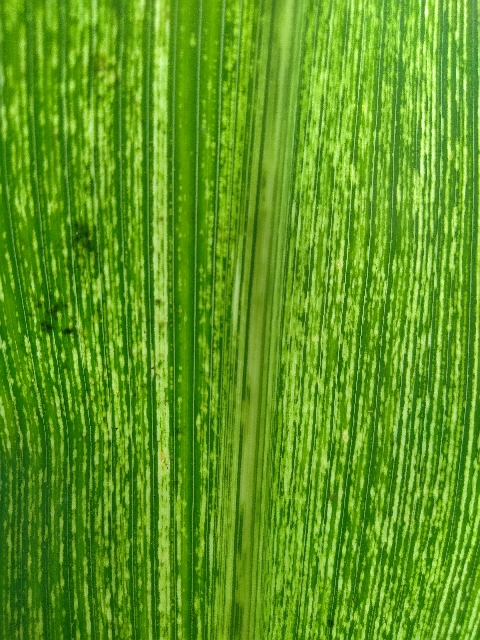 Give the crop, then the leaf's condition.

maize, maize streak virus
